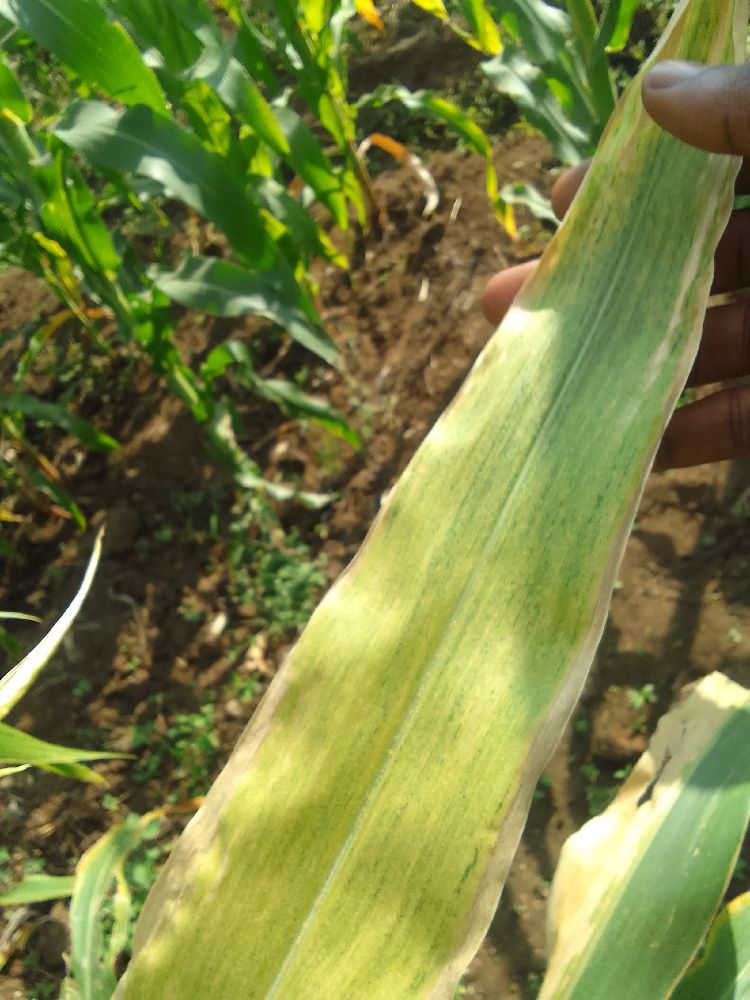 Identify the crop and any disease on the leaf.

maize, maize lethal necrosis
